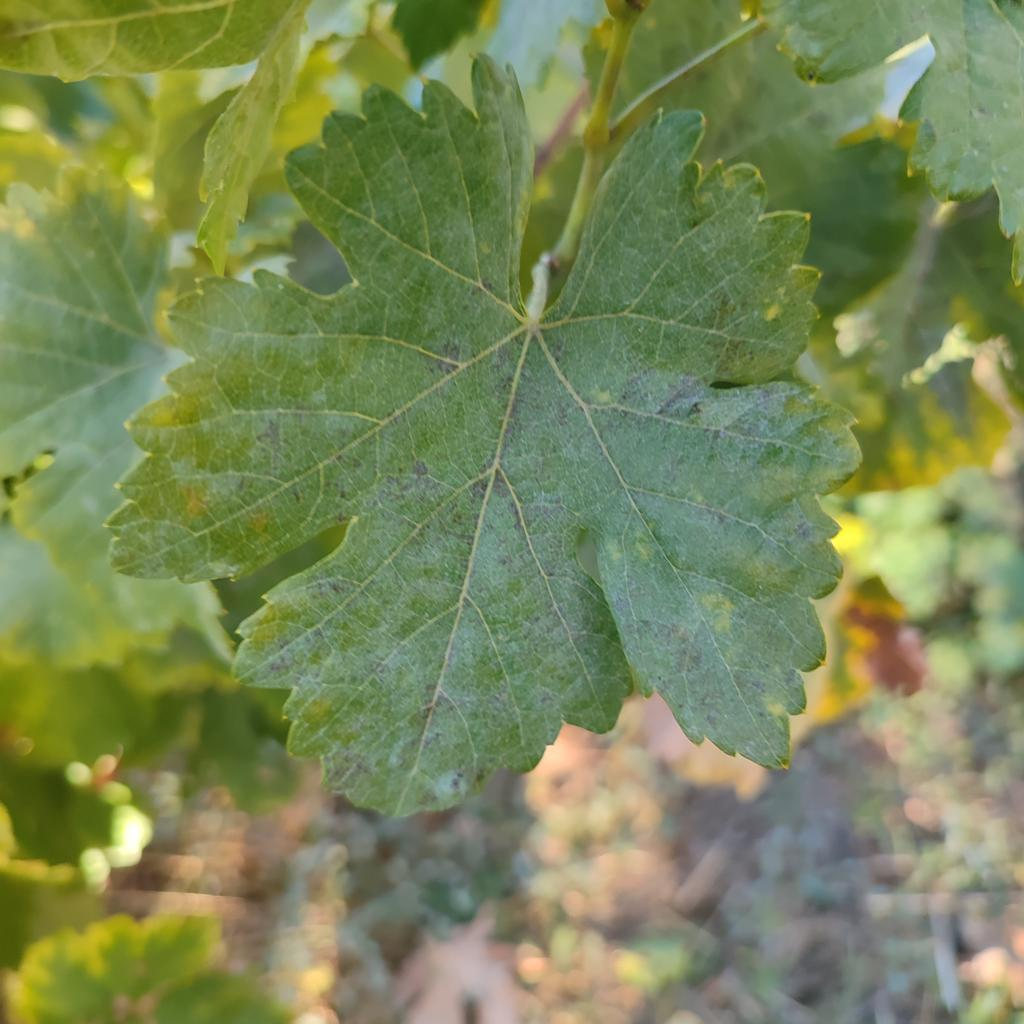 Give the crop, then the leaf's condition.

grapevine, powdery mildew
